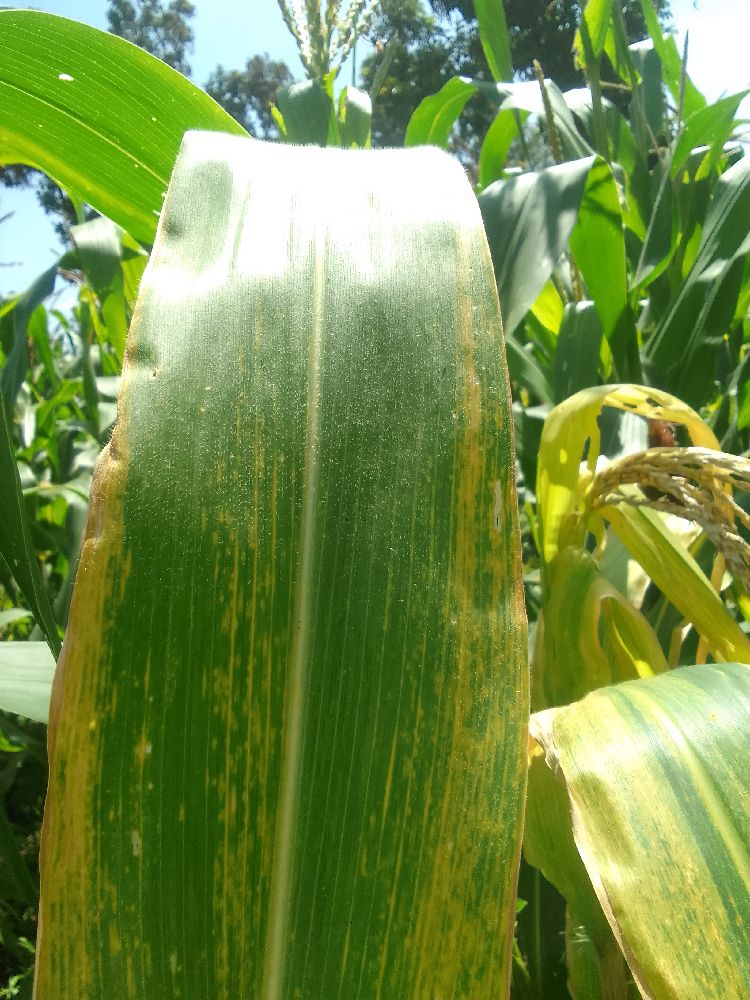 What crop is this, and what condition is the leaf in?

maize, maize lethal necrosis
